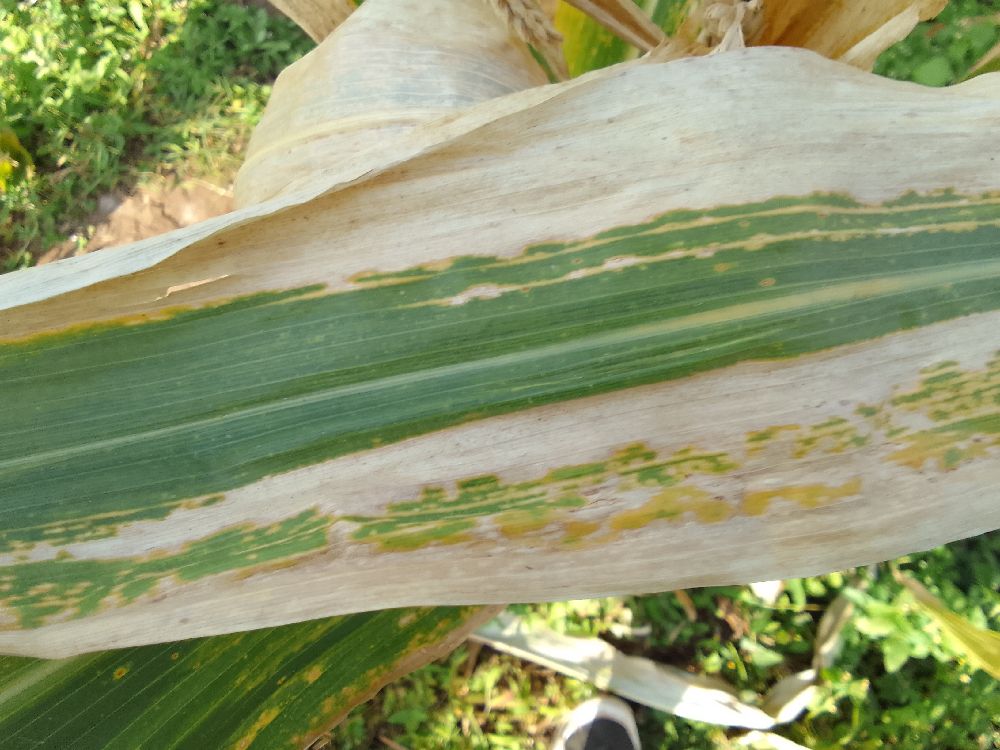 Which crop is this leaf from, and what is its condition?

maize, maize lethal necrosis
